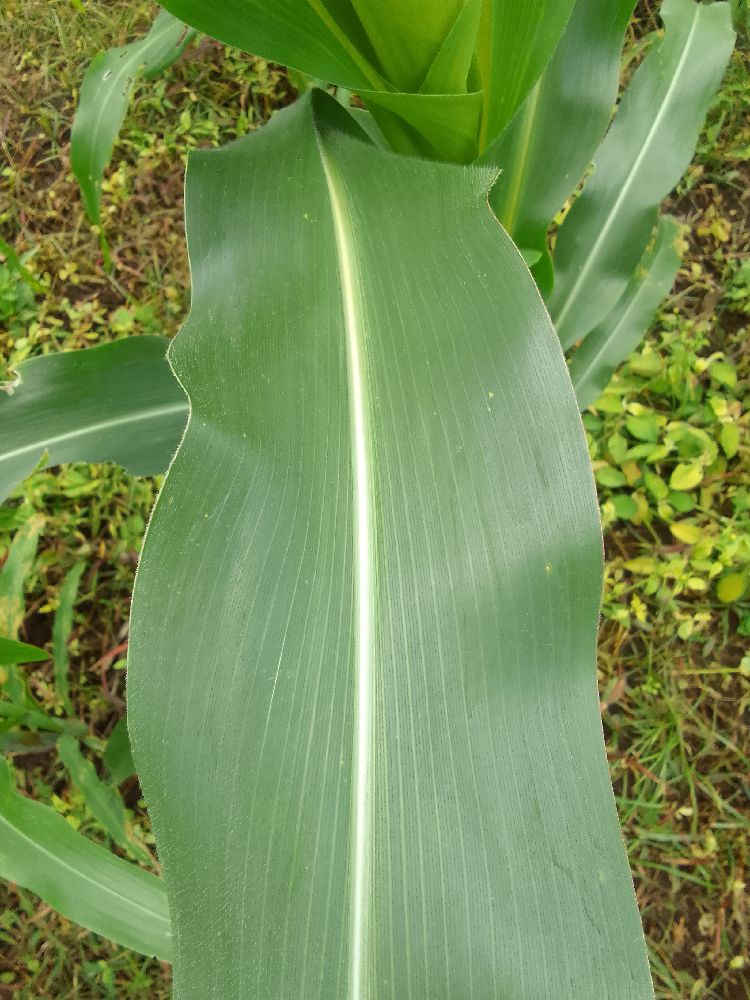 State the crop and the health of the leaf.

maize, healthy
